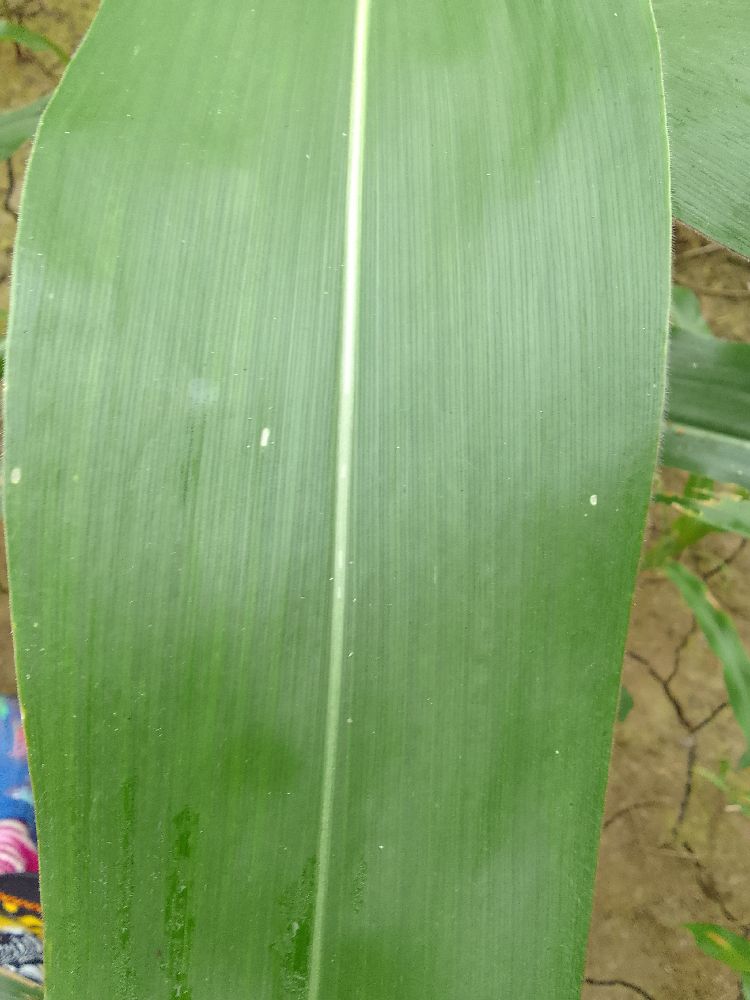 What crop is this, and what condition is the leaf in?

maize, healthy
